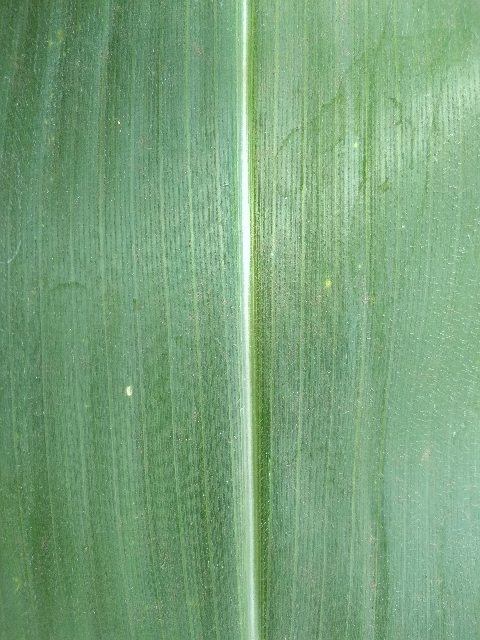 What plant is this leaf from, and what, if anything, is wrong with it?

maize, healthy
